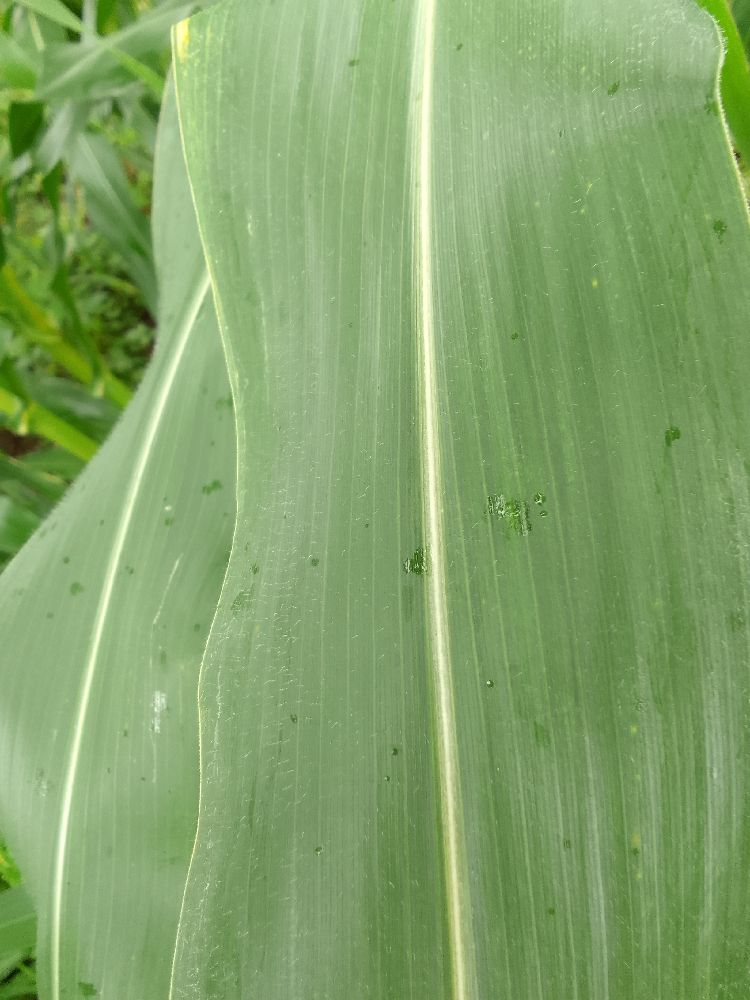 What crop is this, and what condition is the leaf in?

maize, healthy
